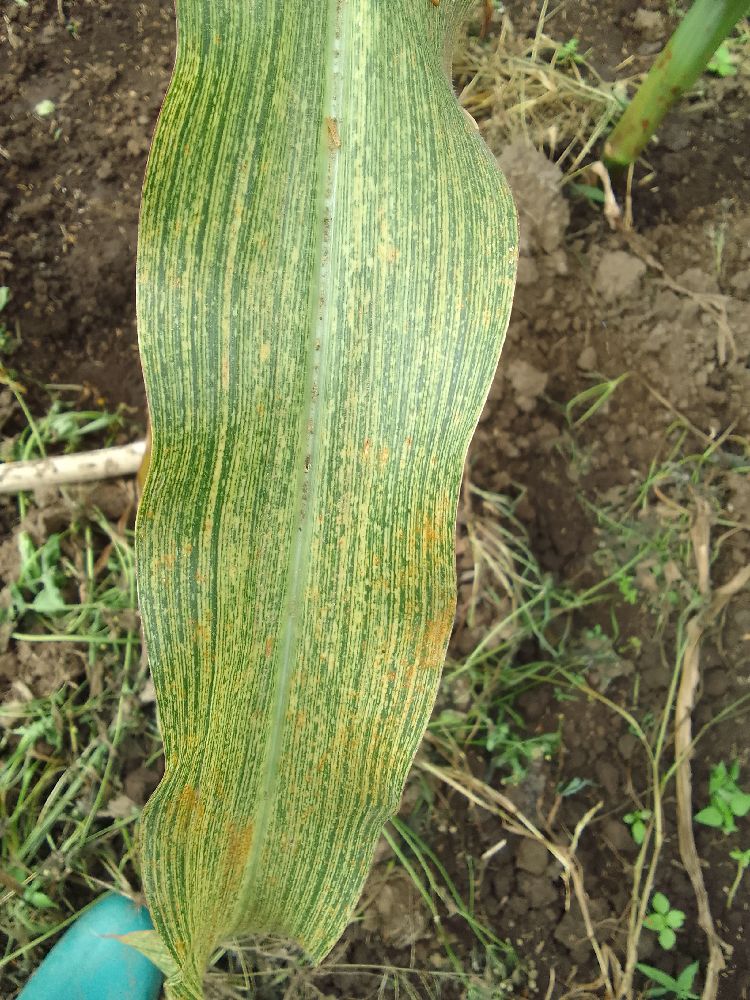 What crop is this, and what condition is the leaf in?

maize, maize streak virus
